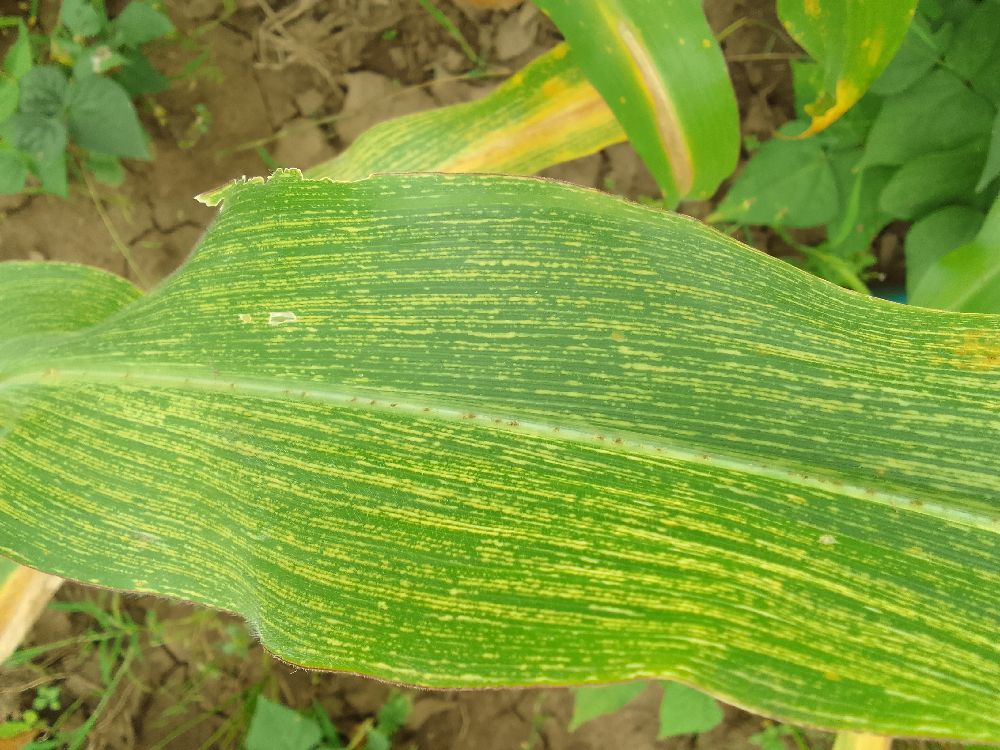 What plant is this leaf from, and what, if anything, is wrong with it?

maize, maize streak virus
